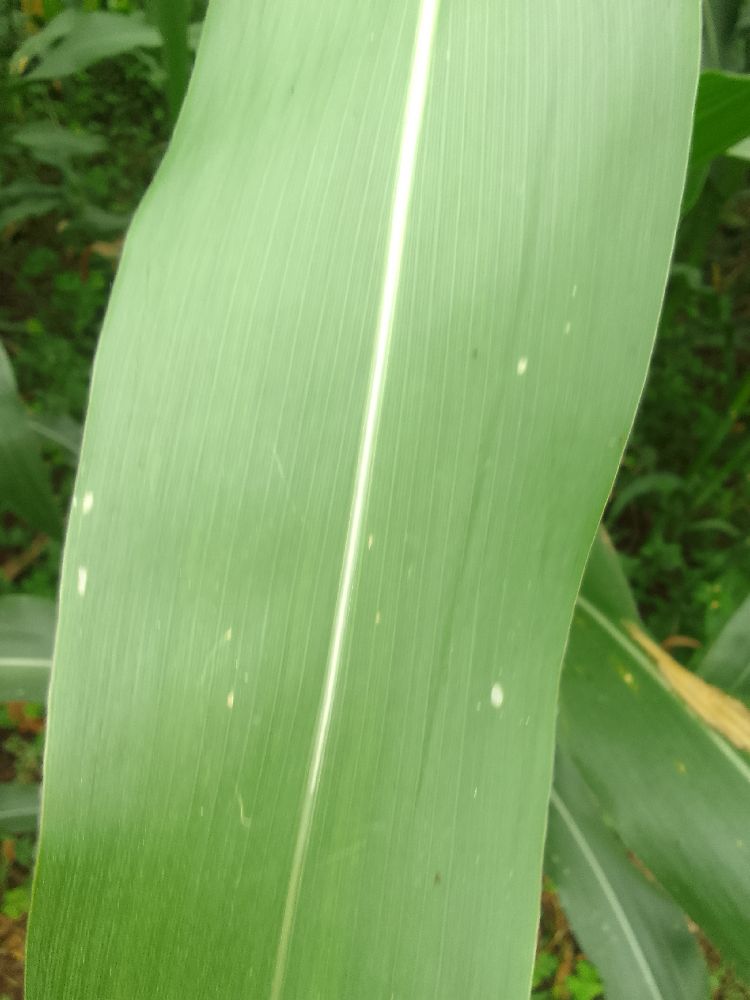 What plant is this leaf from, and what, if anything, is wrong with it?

maize, healthy
